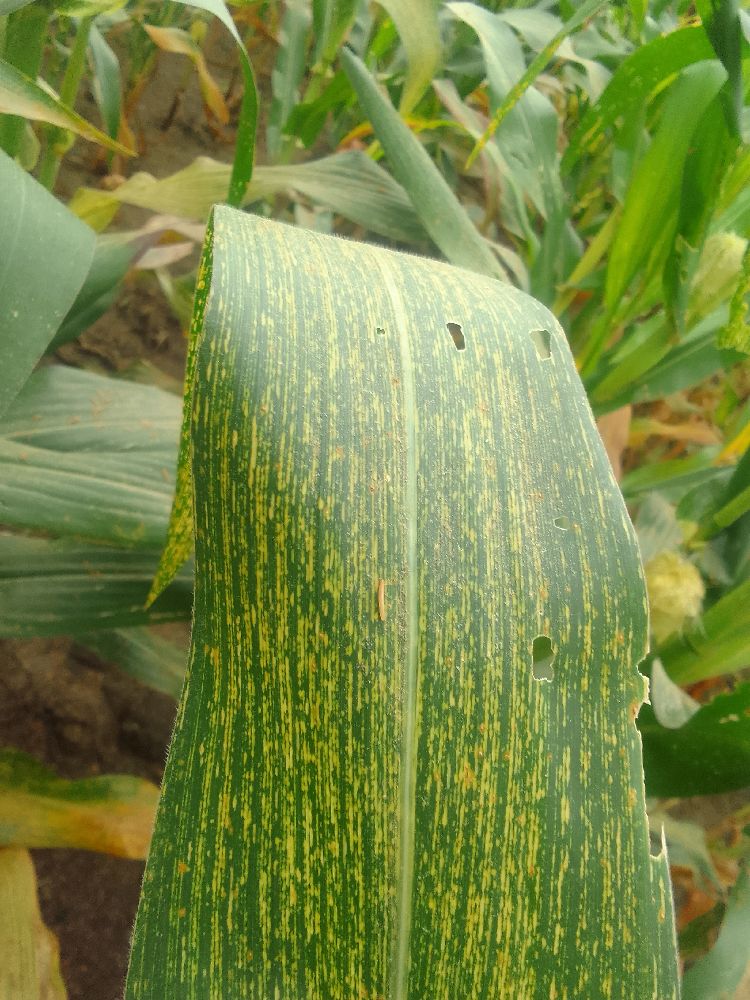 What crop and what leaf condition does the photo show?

maize, maize streak virus
